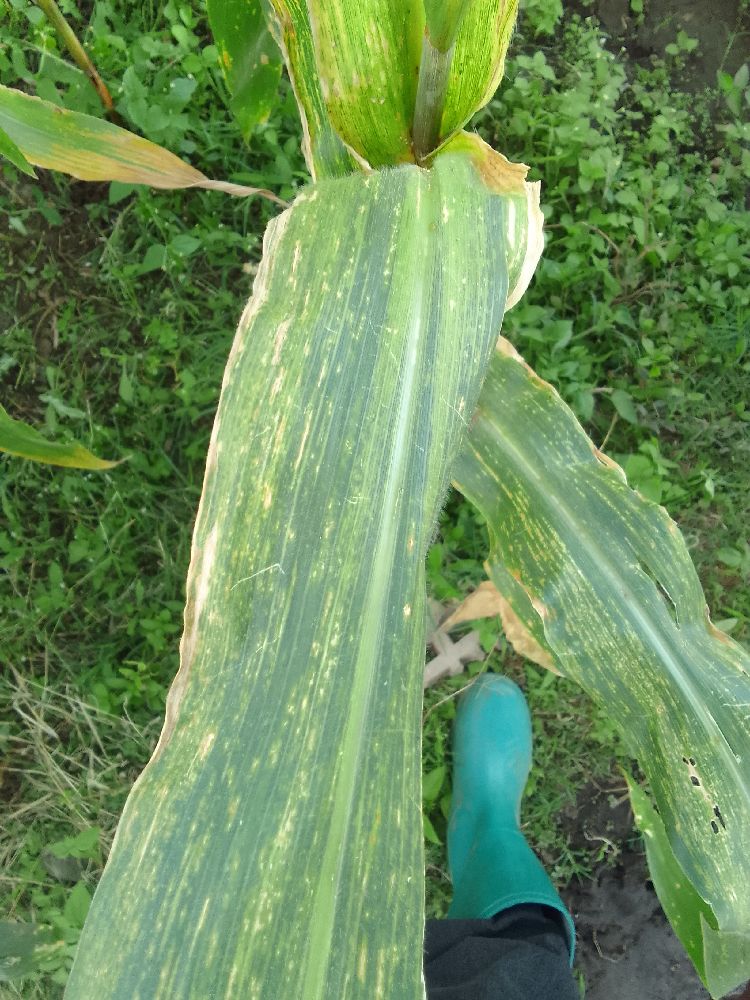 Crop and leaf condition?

maize, maize lethal necrosis
